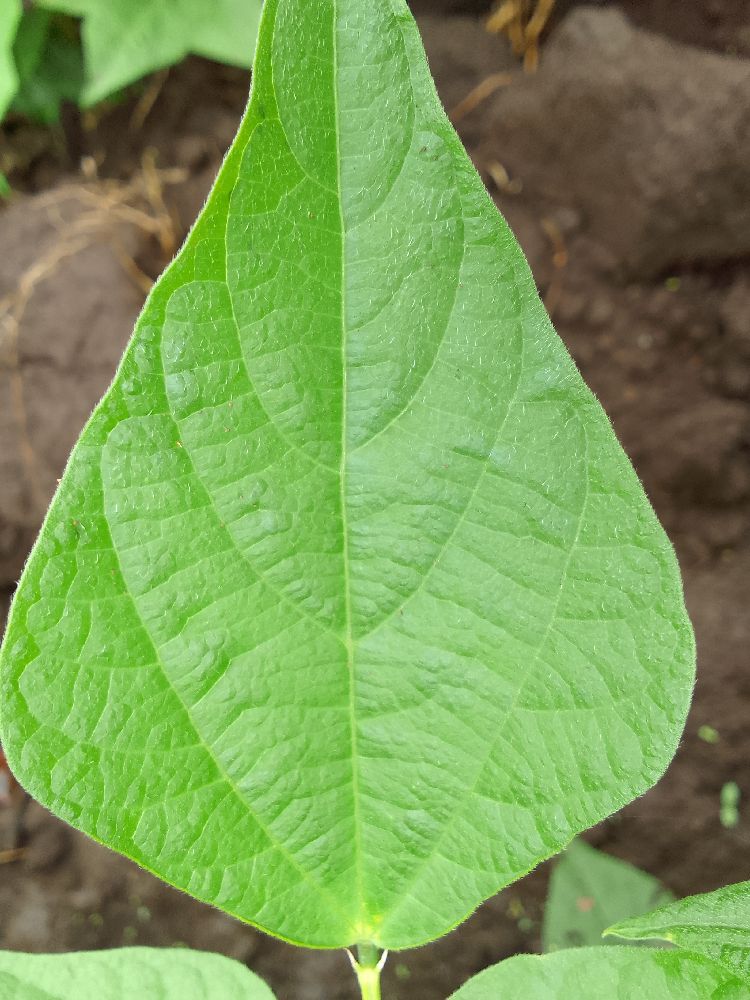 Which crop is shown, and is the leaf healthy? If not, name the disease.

common bean, healthy
